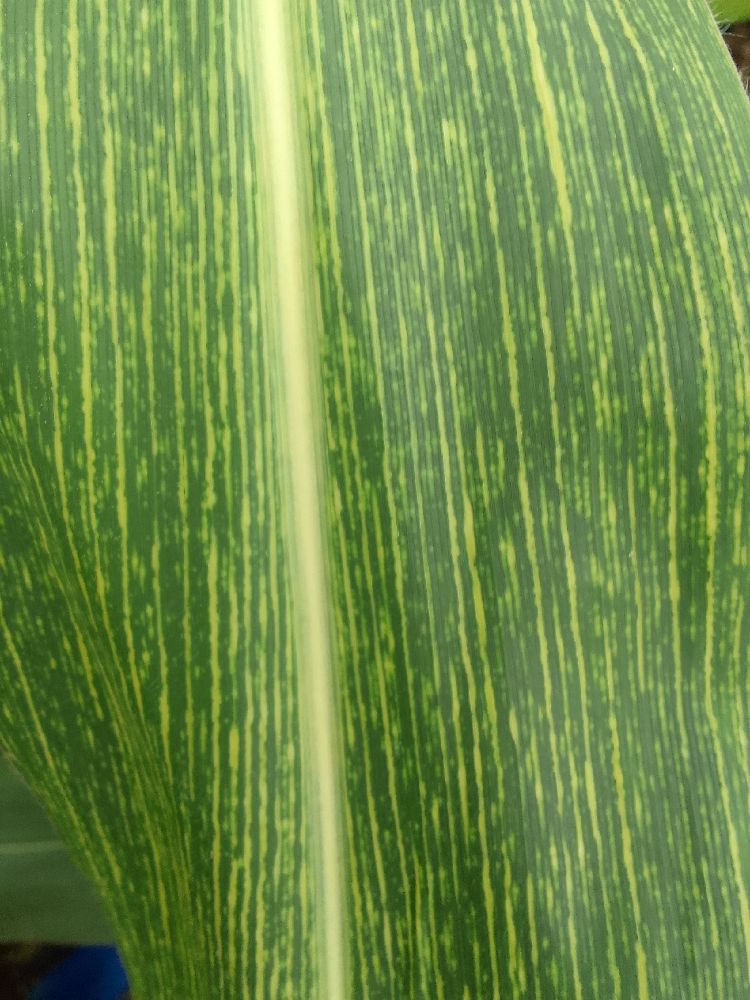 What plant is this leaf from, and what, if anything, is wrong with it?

maize, maize streak virus
